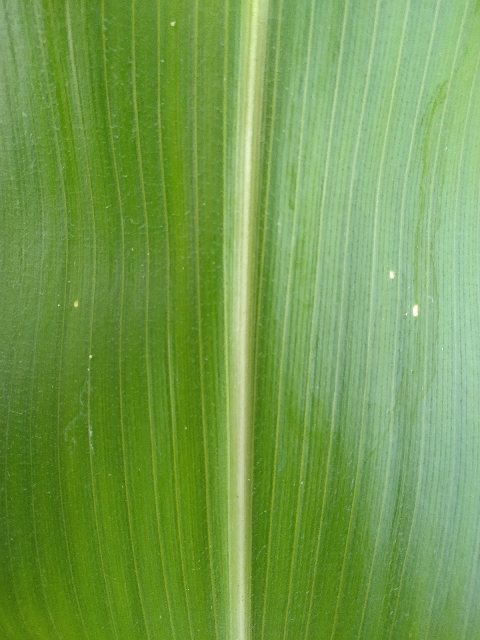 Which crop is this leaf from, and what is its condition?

maize, healthy
